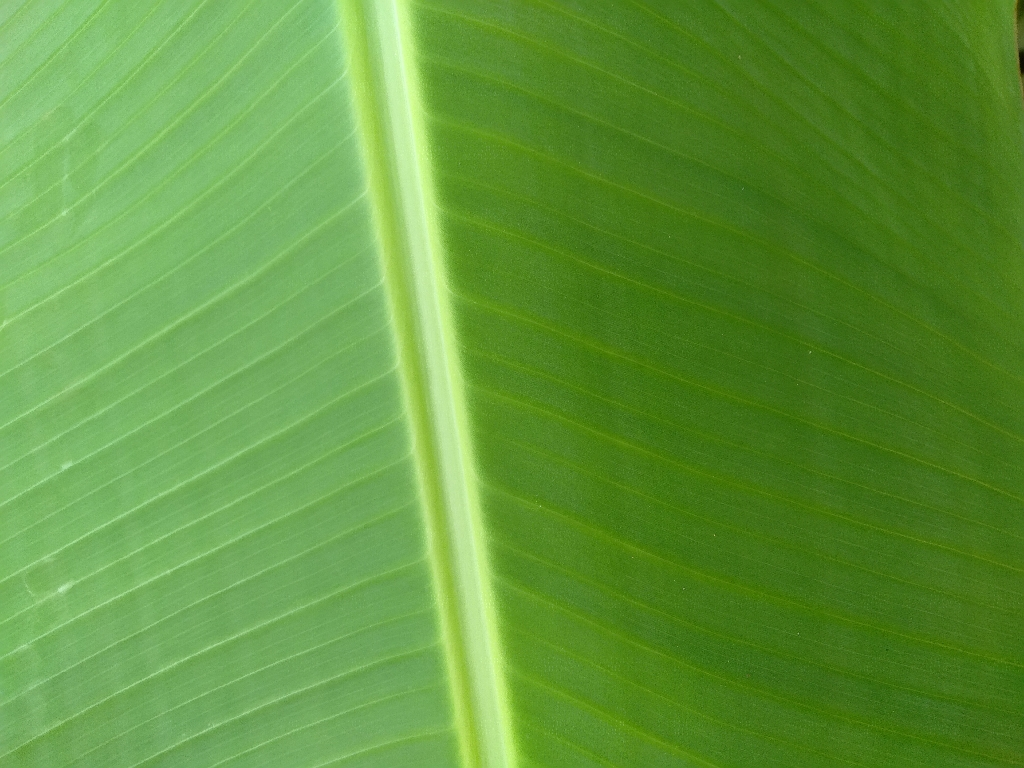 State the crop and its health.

banana, healthy
